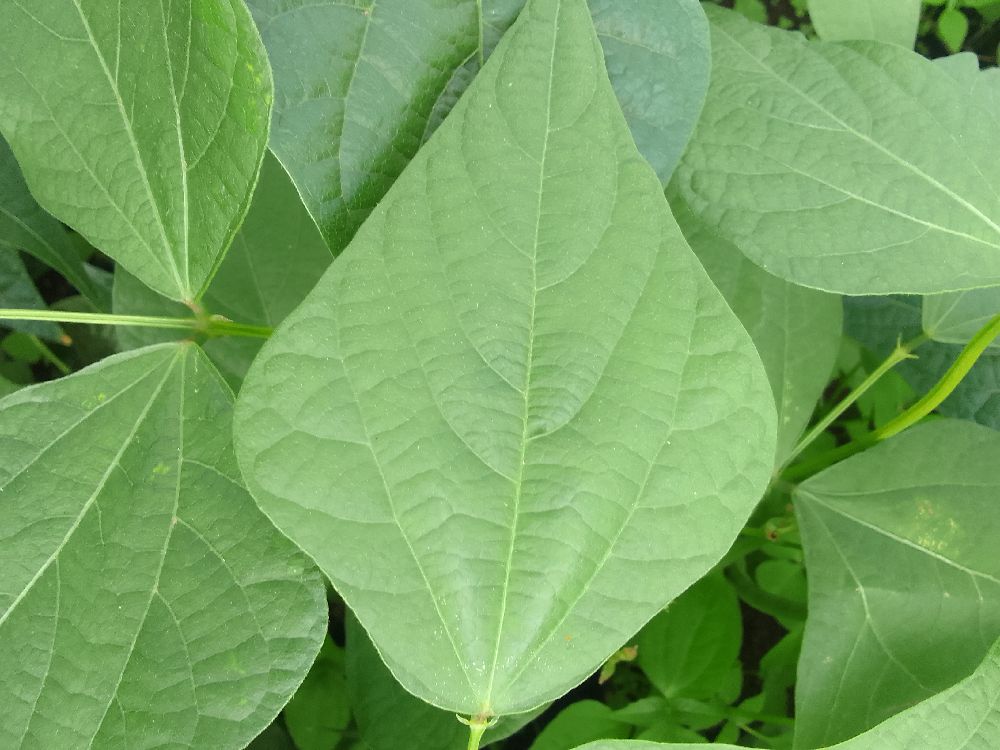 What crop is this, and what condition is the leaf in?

common bean, healthy
